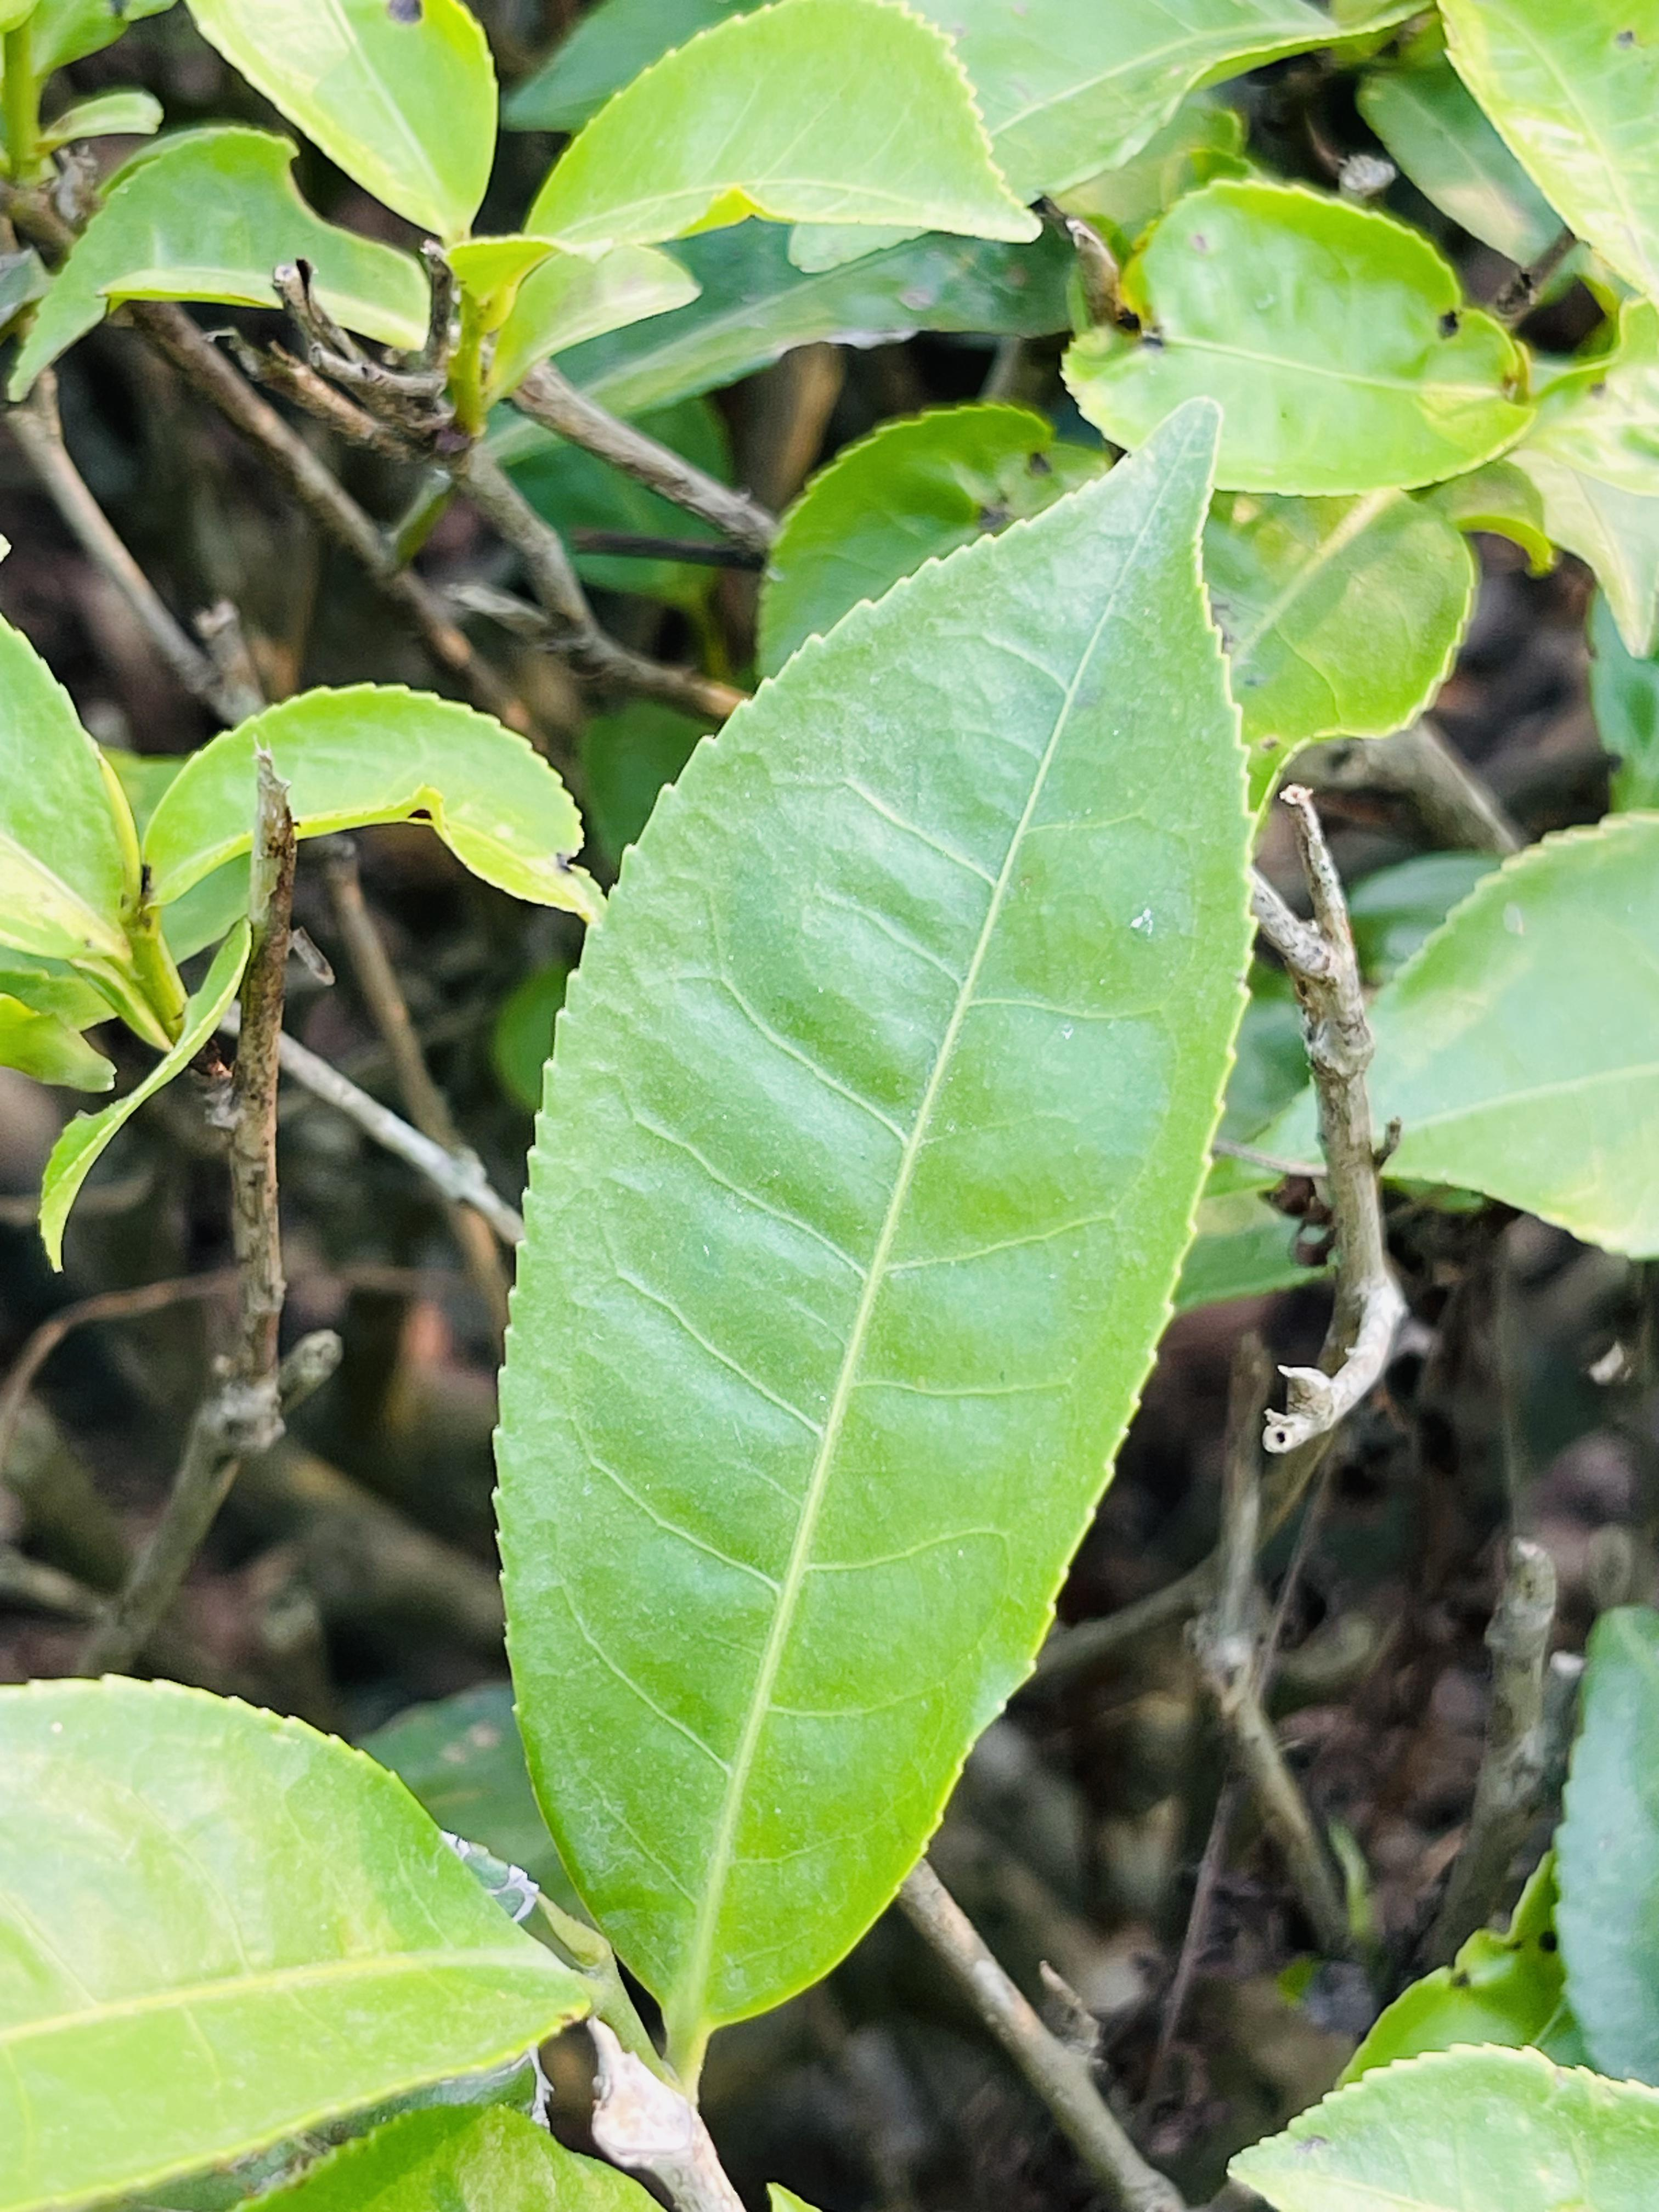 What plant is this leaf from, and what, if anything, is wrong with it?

tea, healthy leaf
